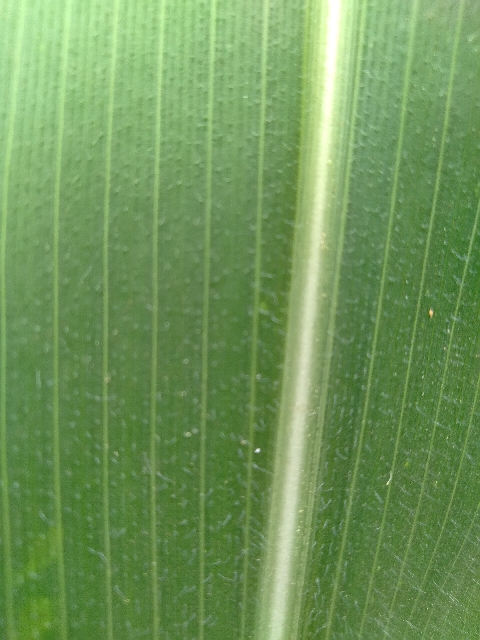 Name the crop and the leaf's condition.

maize, healthy
